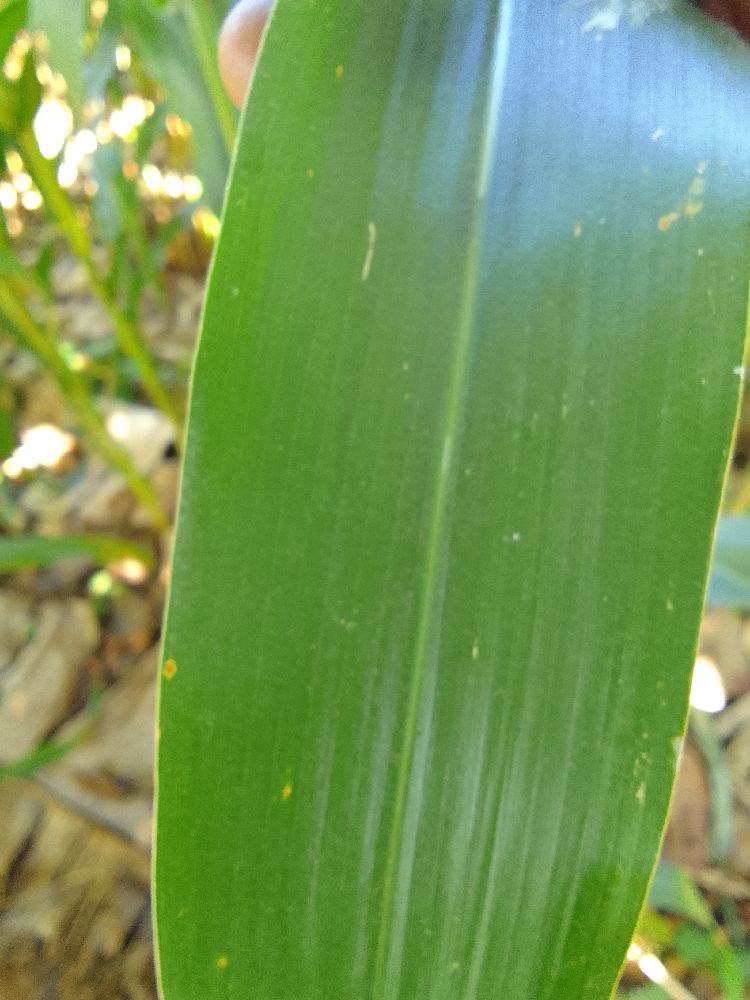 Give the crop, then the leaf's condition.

maize, healthy
